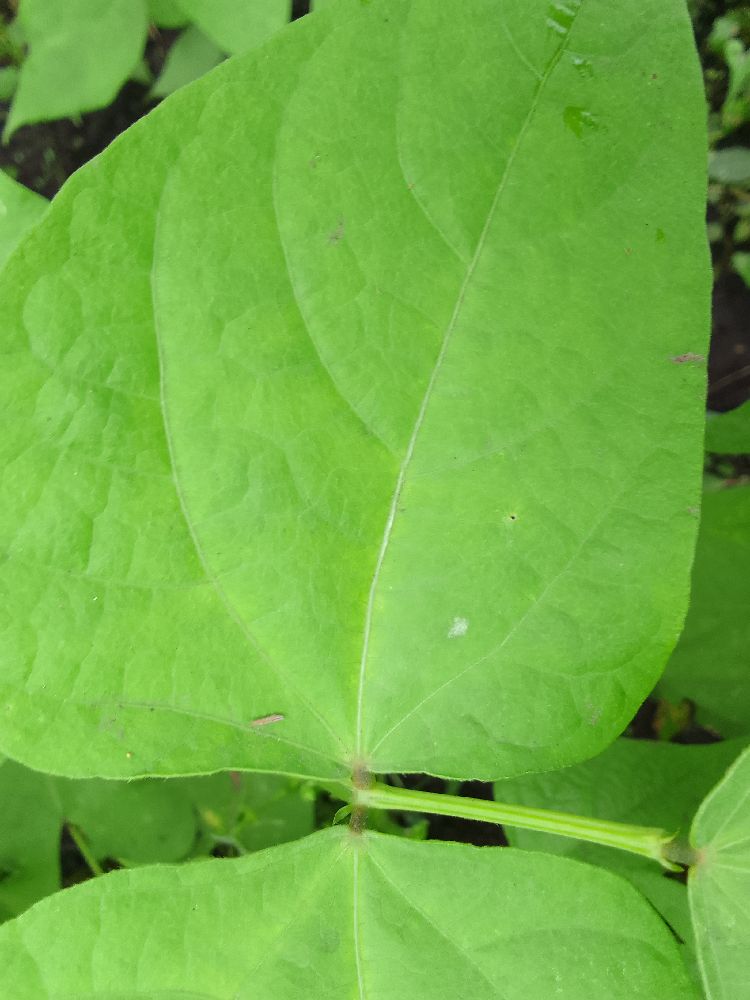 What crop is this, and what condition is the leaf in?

common bean, healthy
